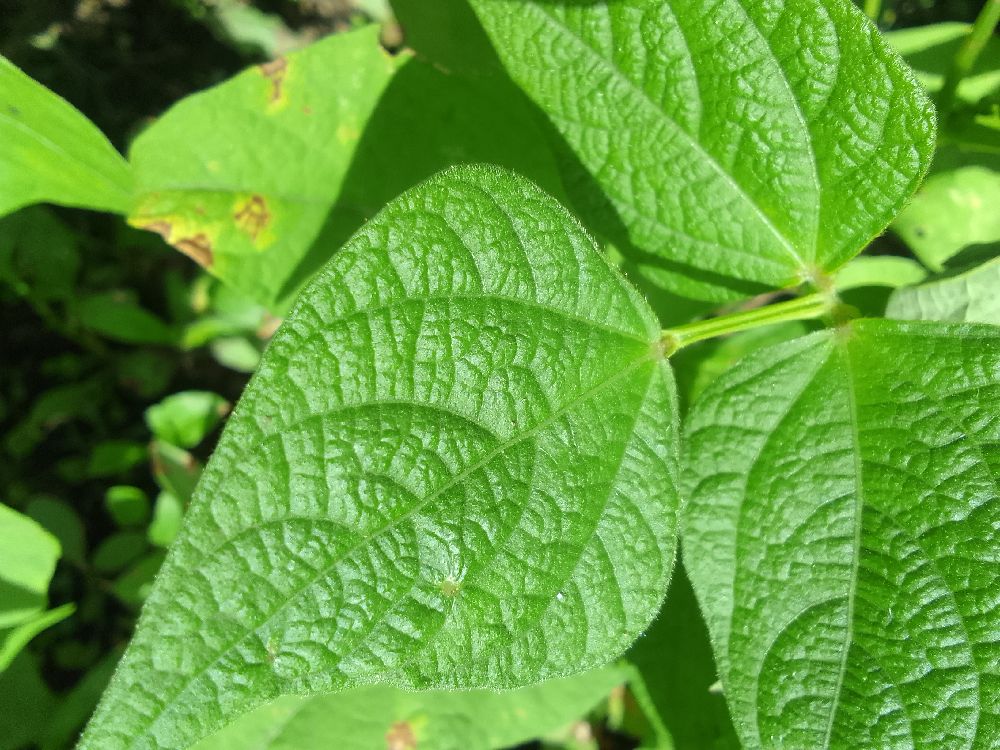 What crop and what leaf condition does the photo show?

common bean, healthy
